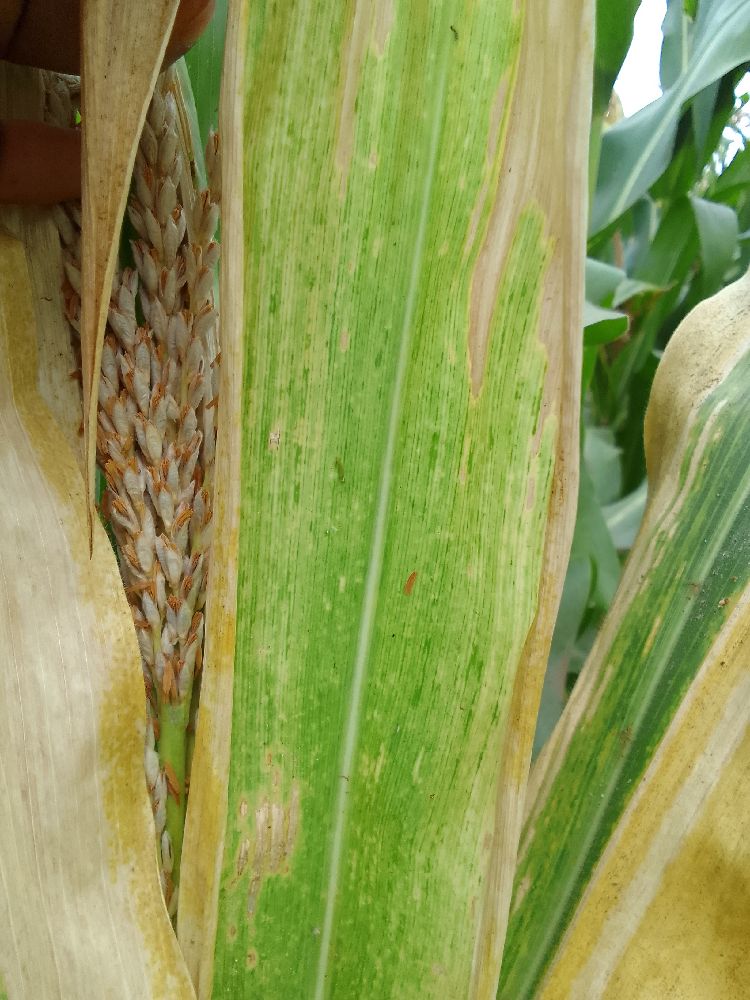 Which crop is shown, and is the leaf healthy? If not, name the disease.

maize, maize lethal necrosis
